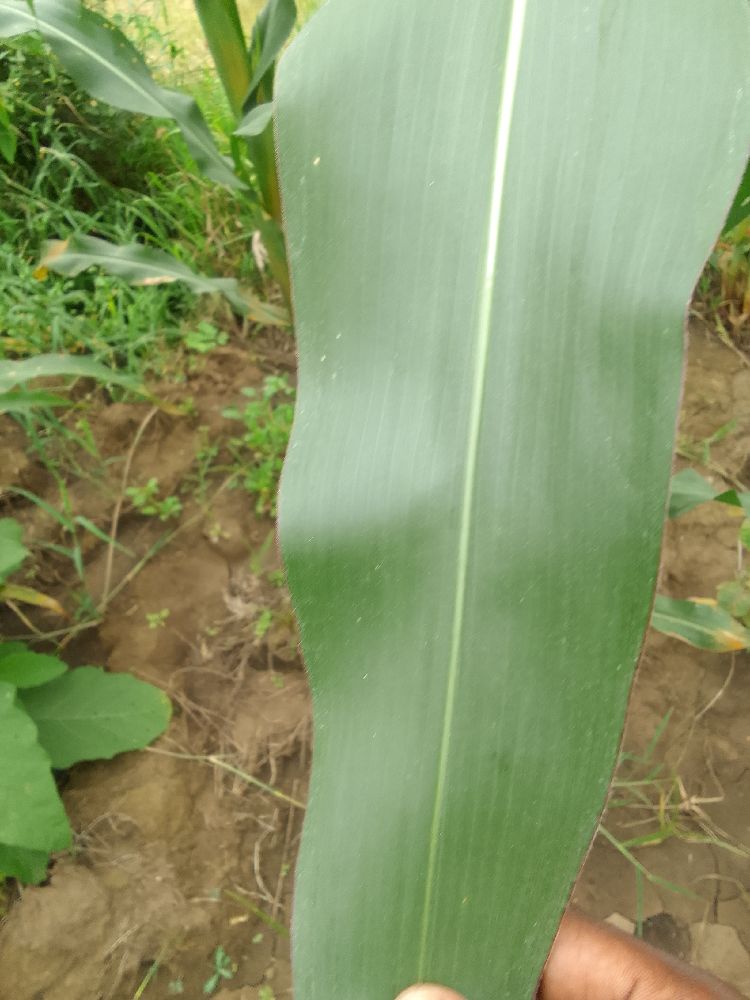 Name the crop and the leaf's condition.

maize, healthy
